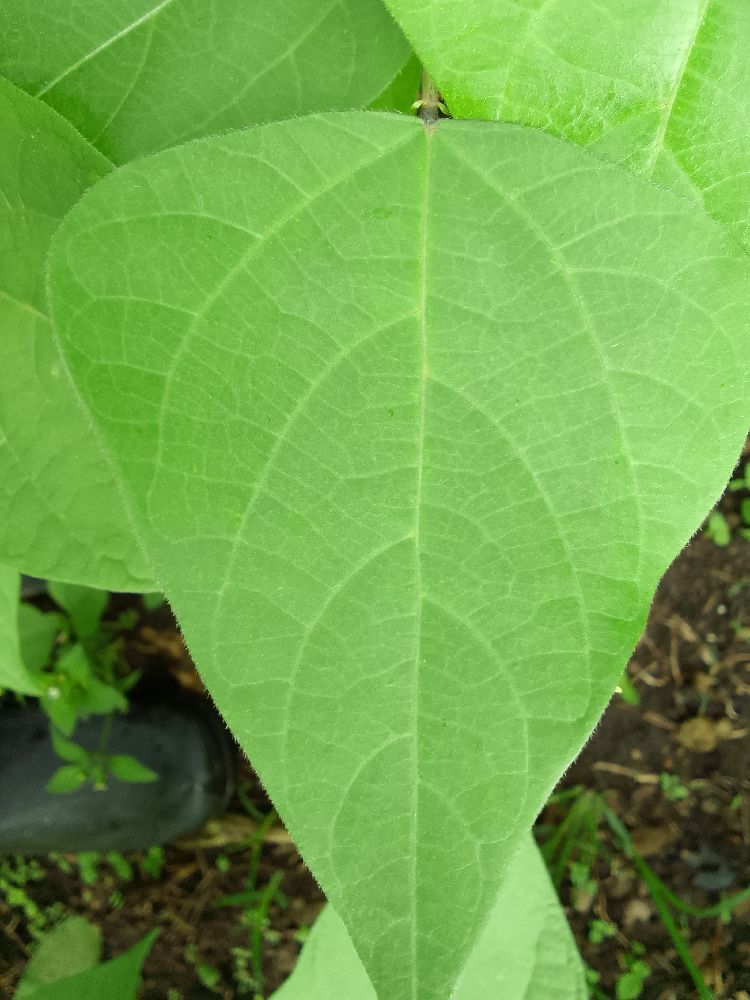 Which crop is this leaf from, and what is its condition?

common bean, healthy
